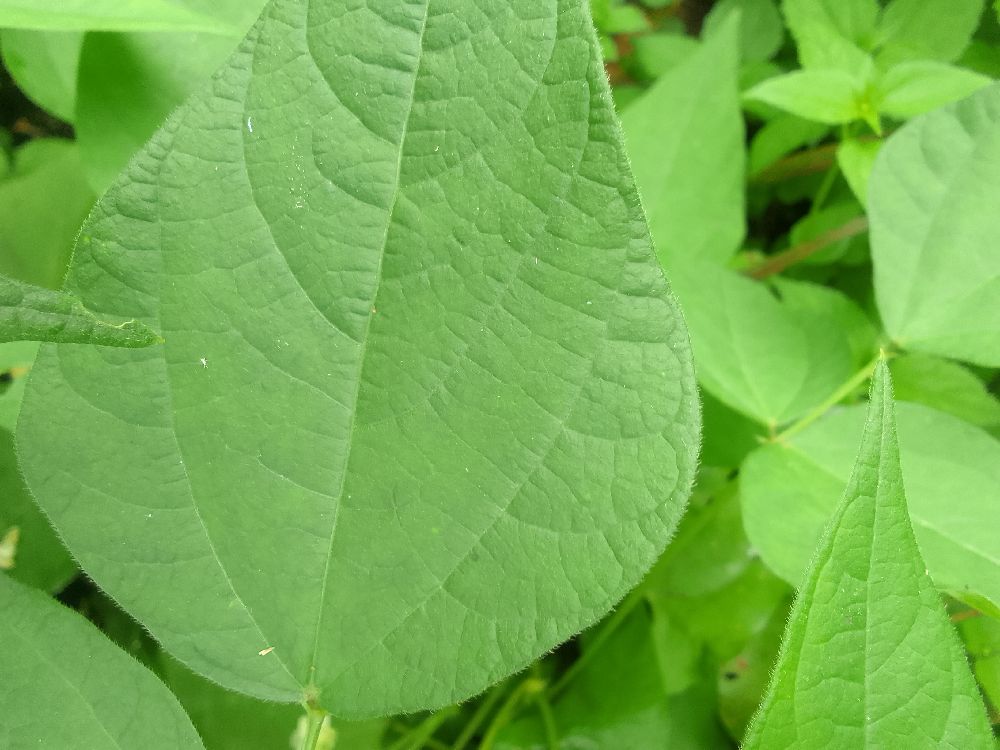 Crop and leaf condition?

common bean, healthy
